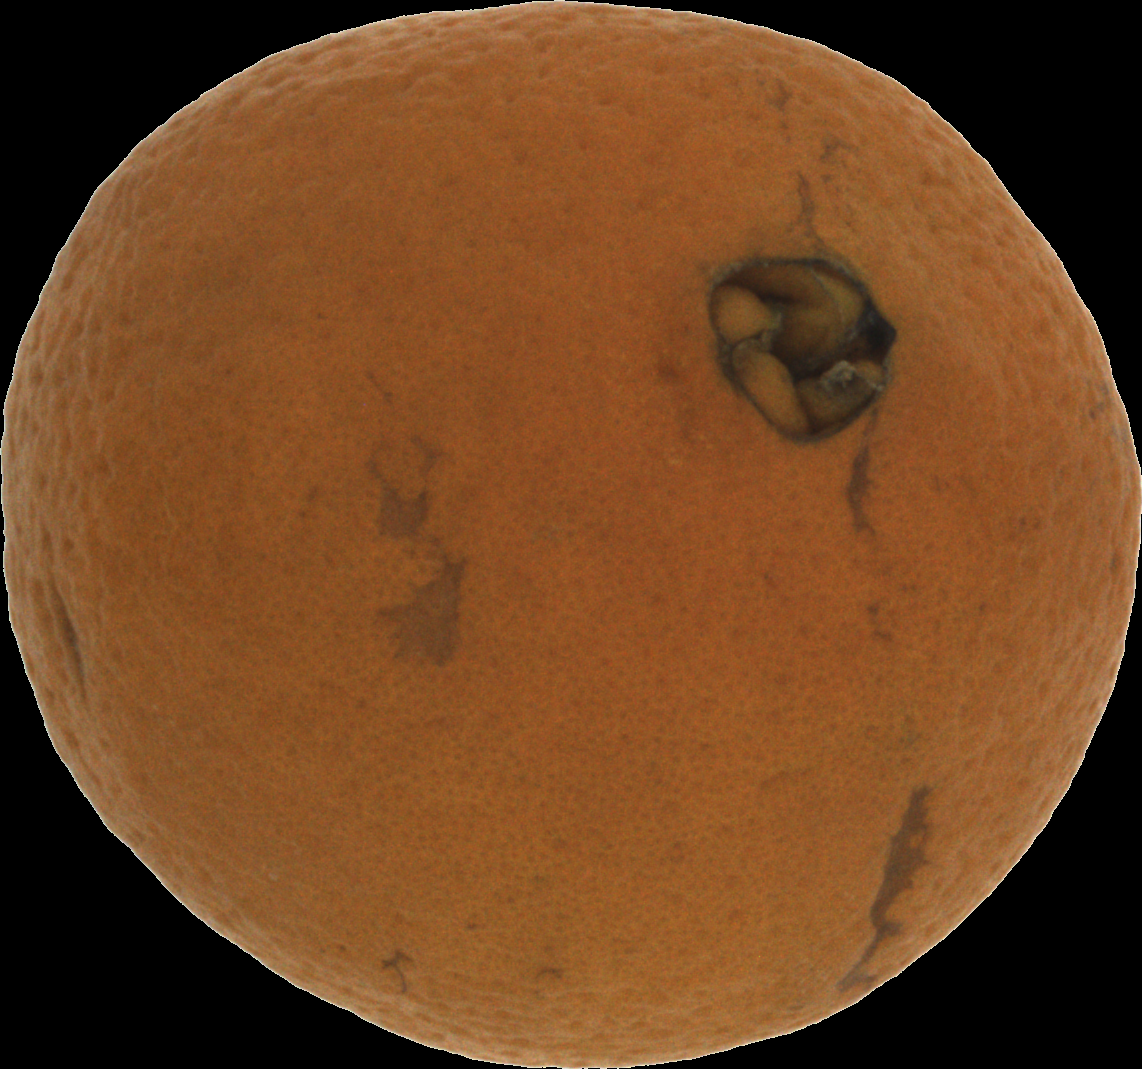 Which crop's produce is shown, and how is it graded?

orange, bad
